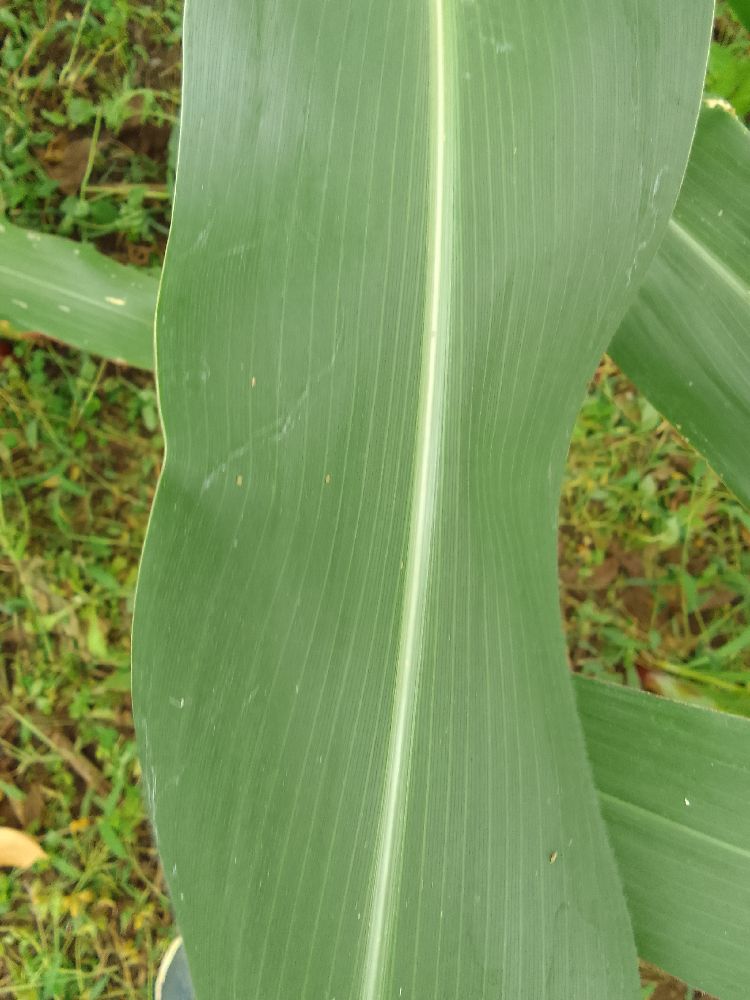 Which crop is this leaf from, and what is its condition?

maize, healthy
